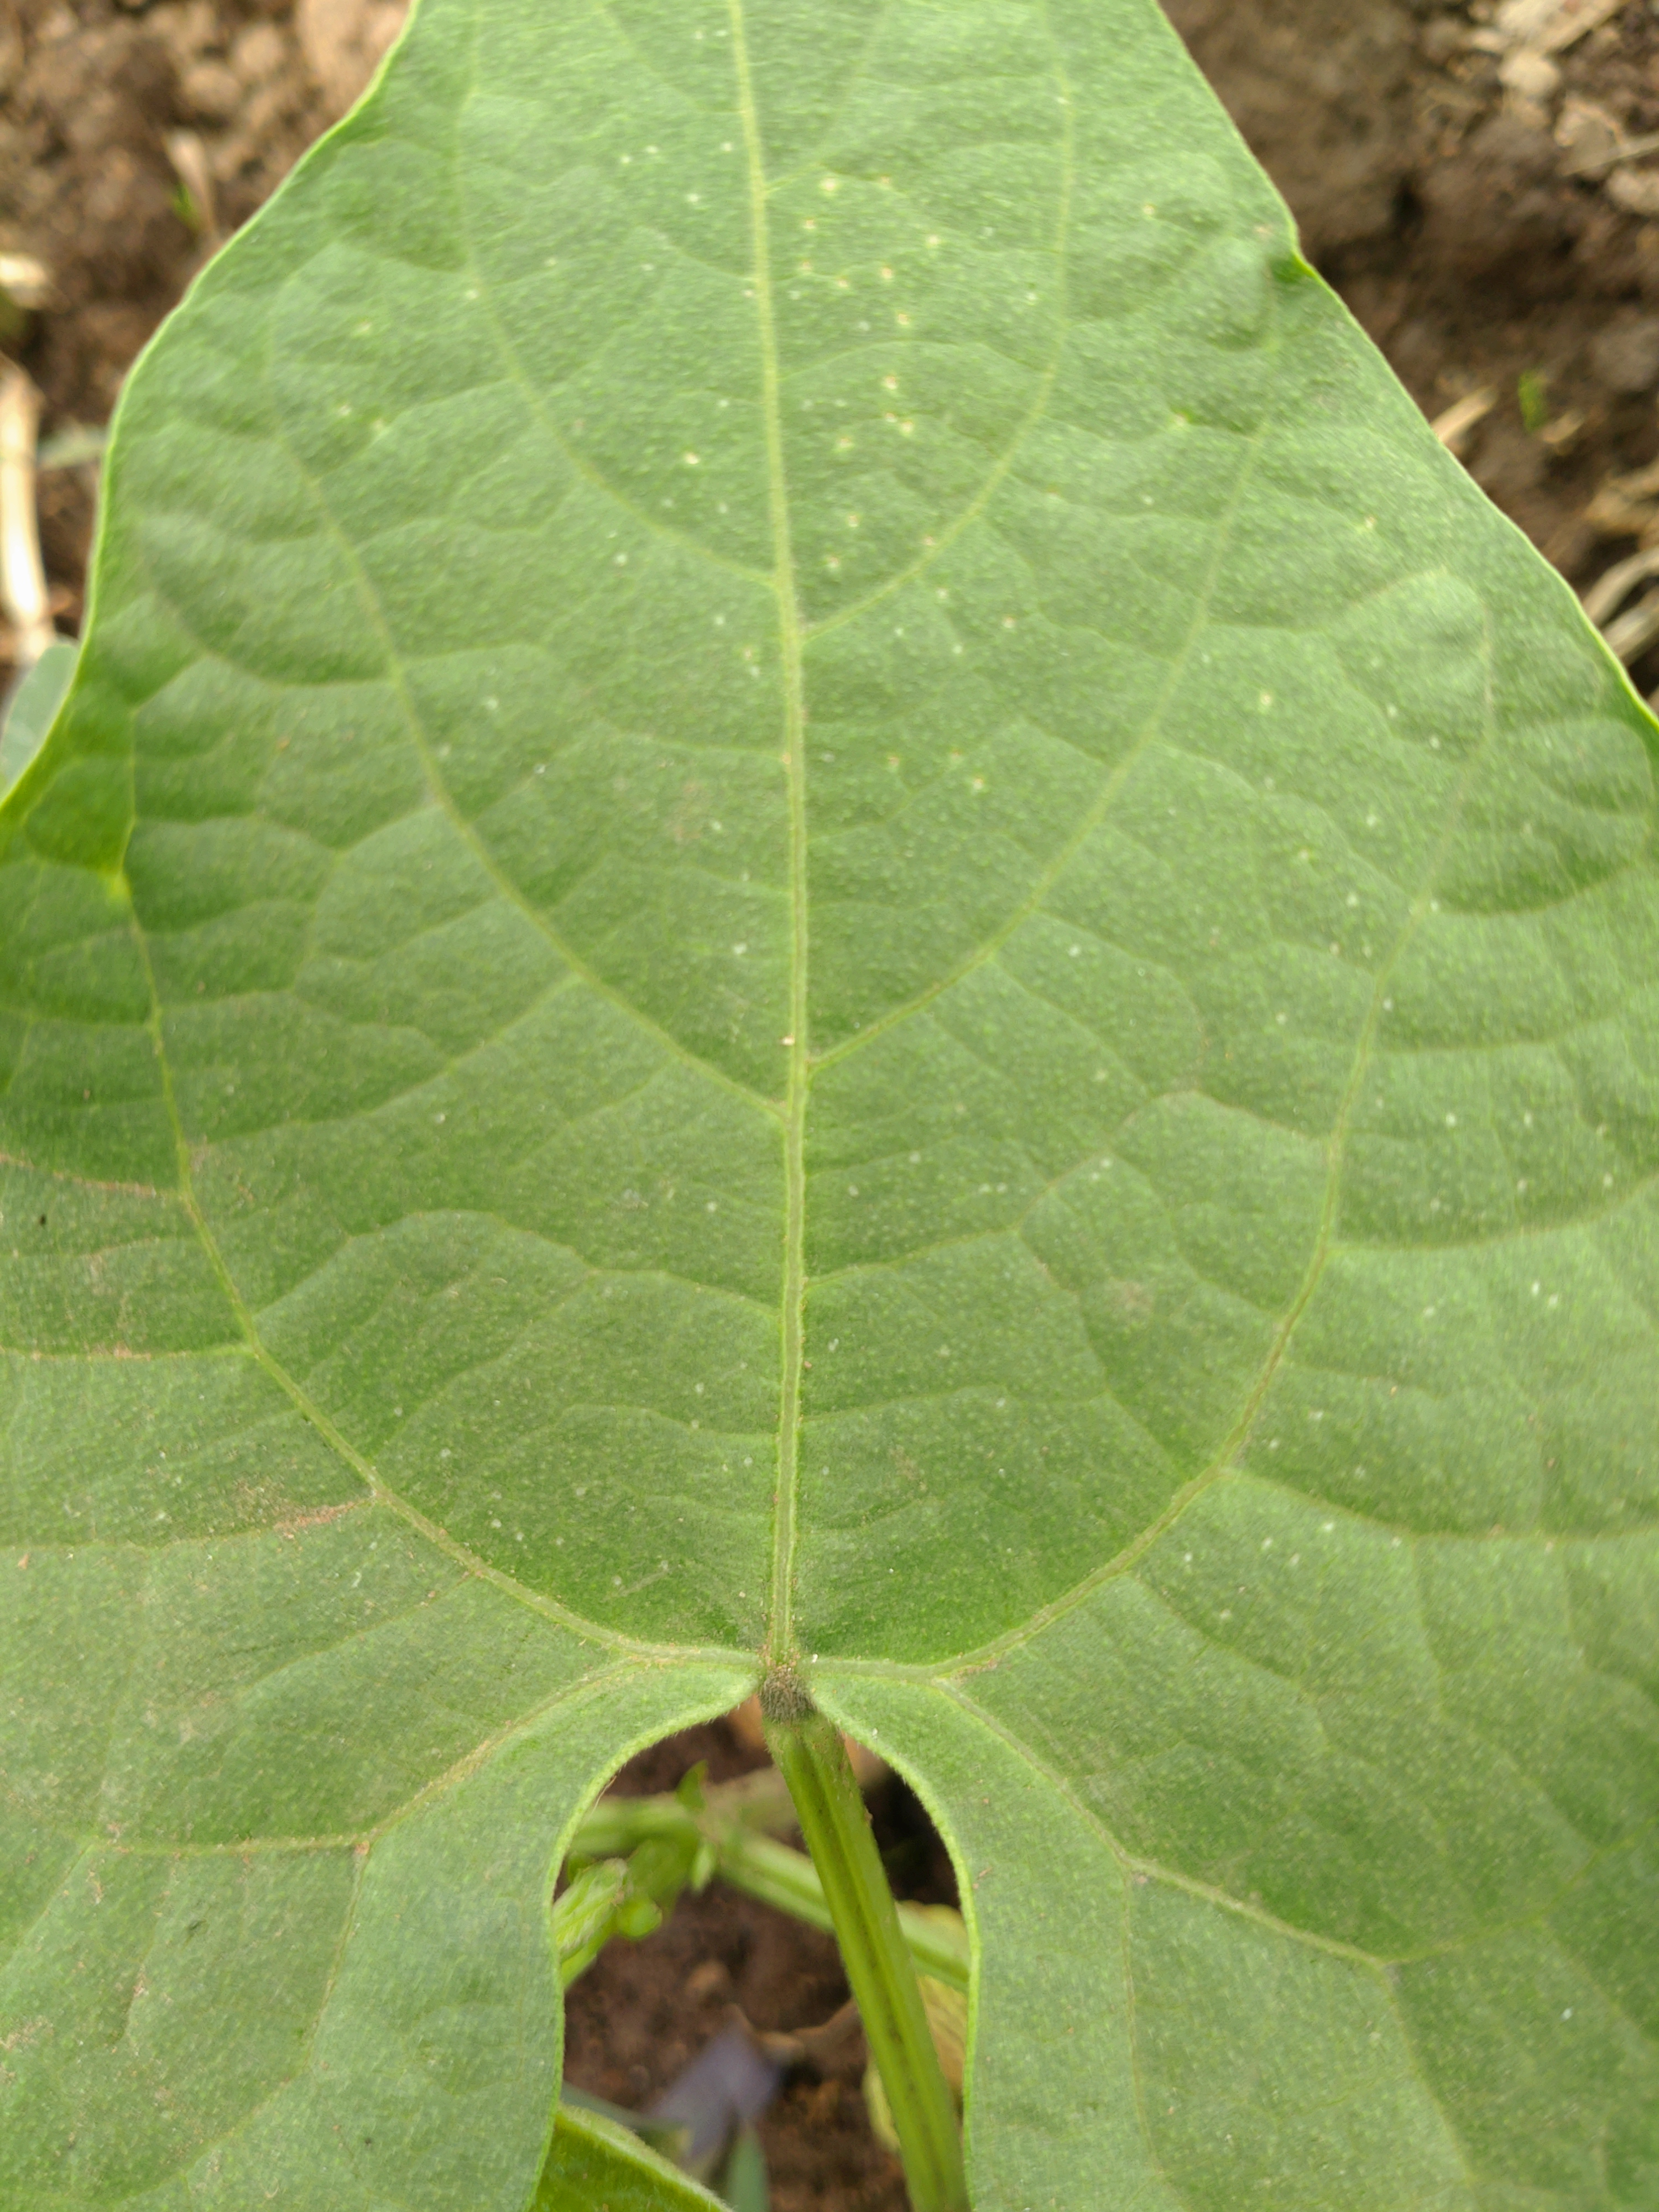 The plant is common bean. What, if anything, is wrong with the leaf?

healthy
